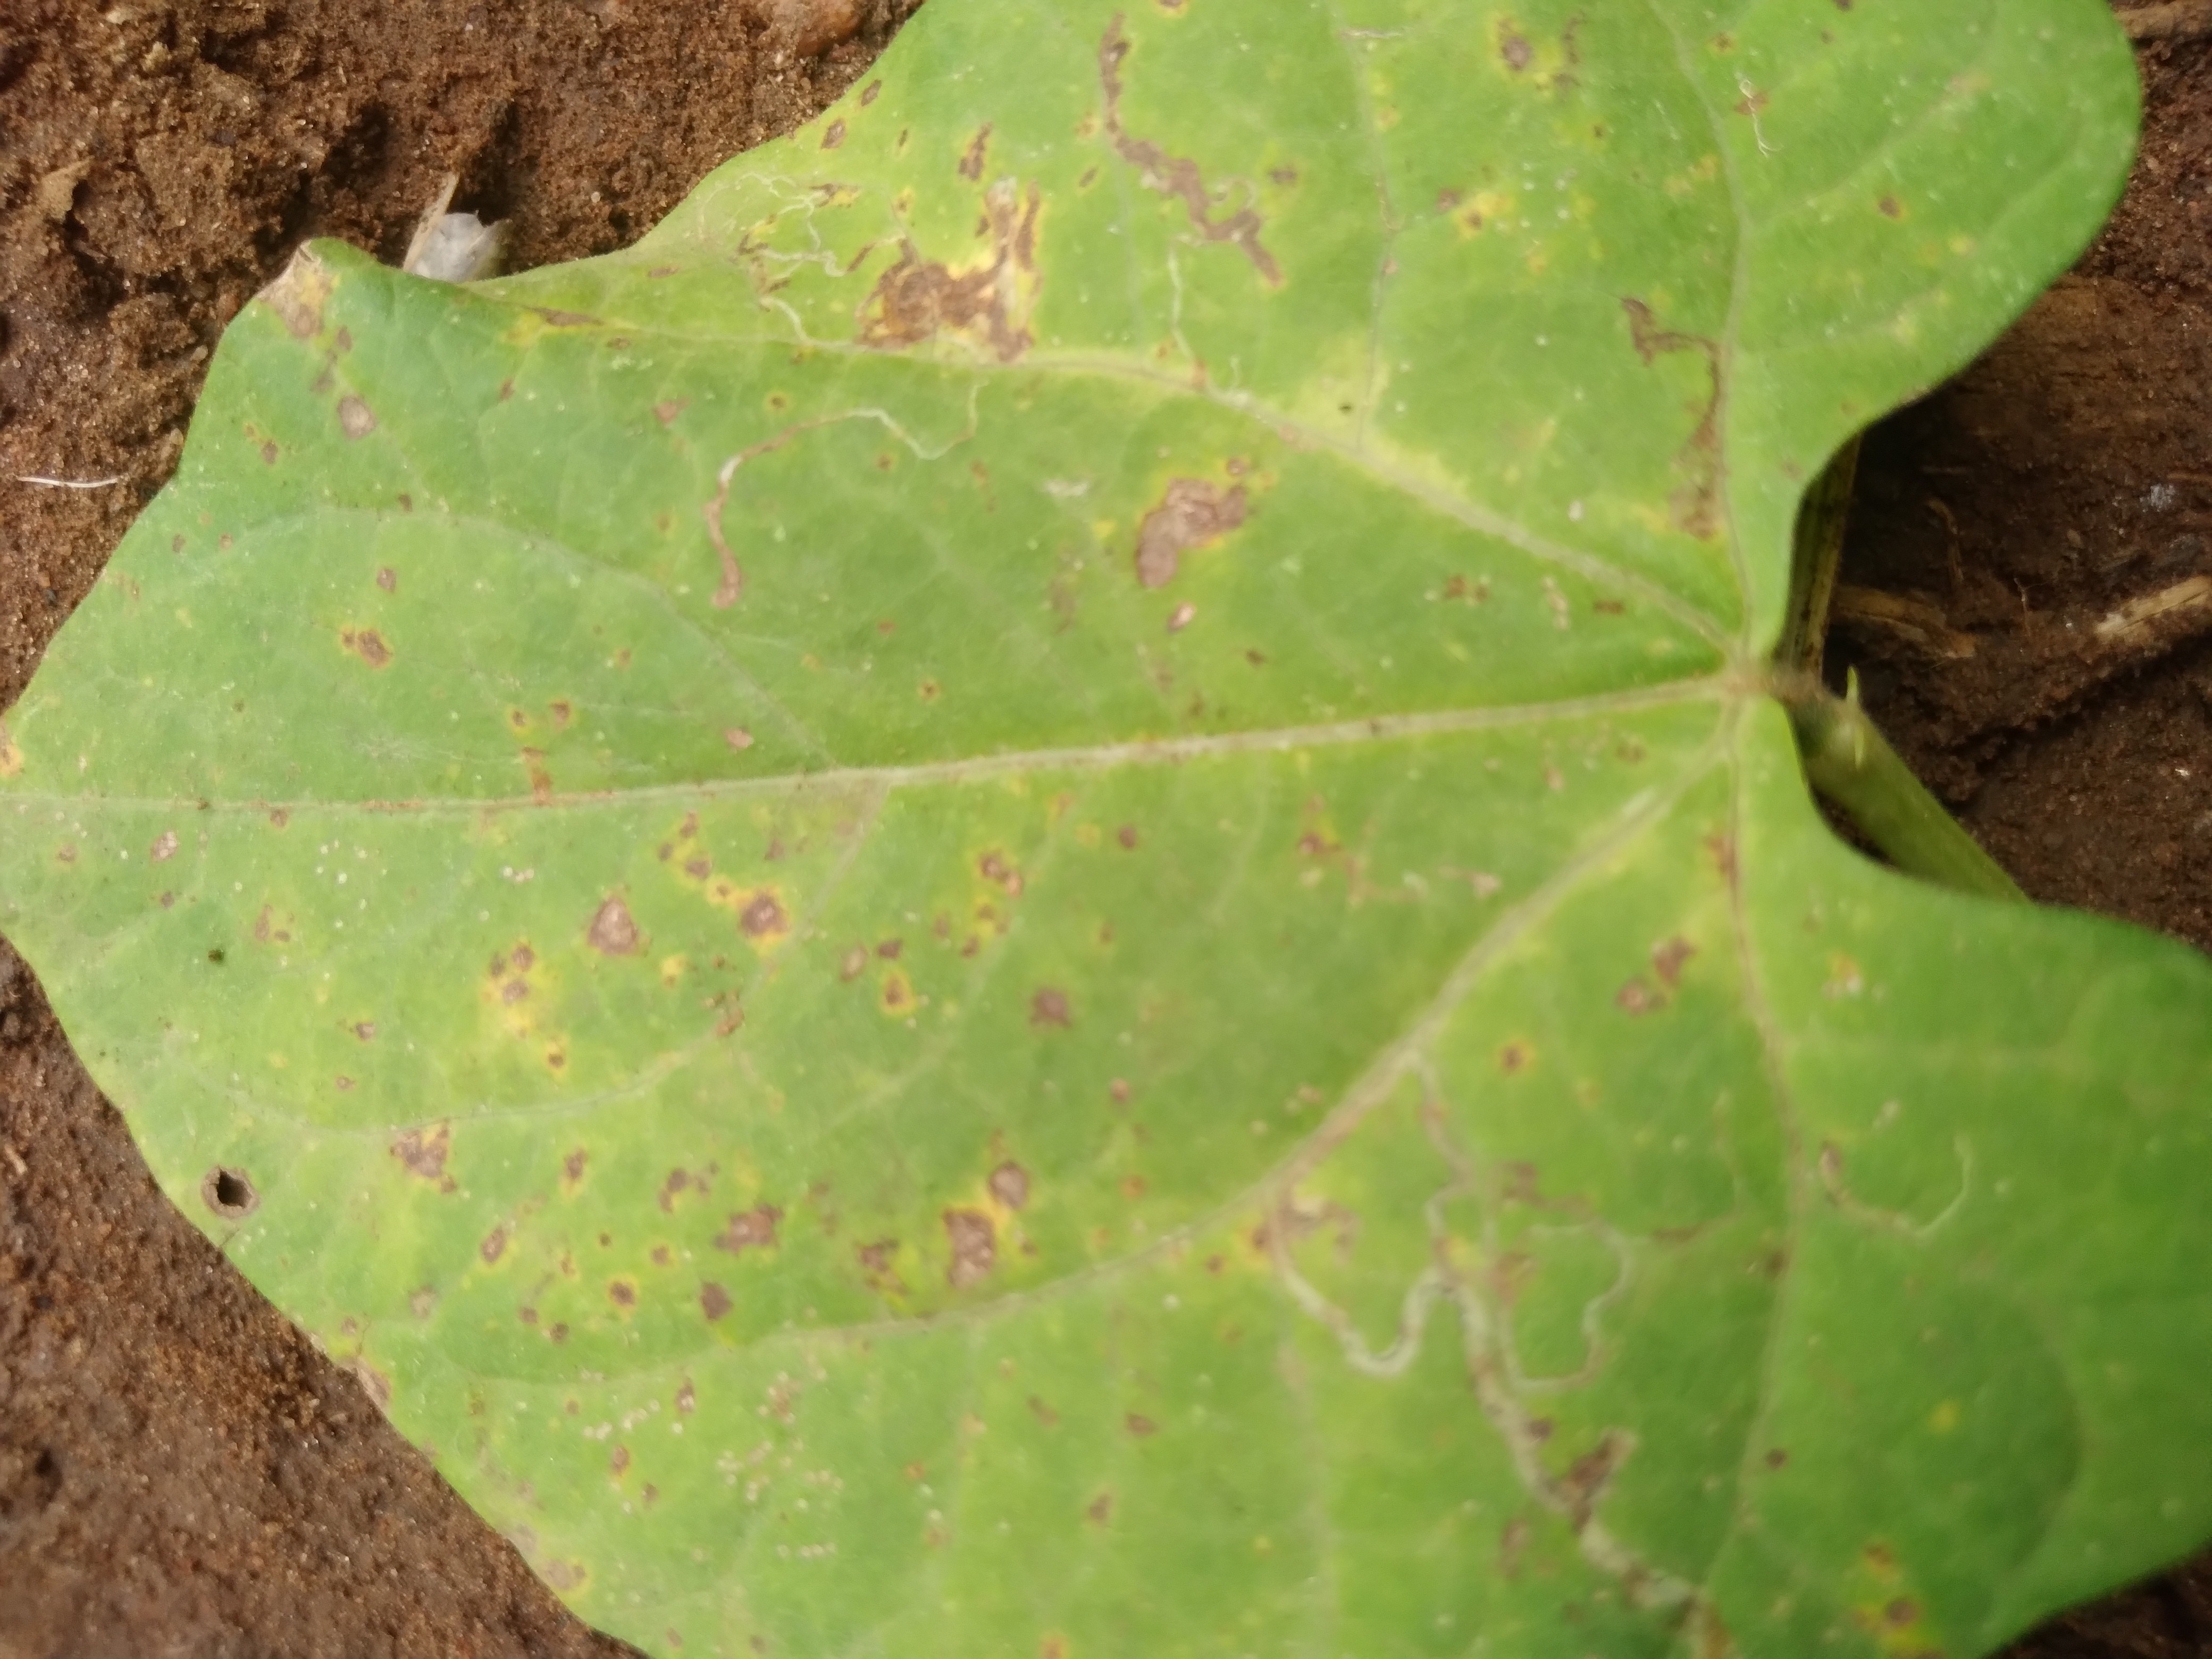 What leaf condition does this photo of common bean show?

rust
